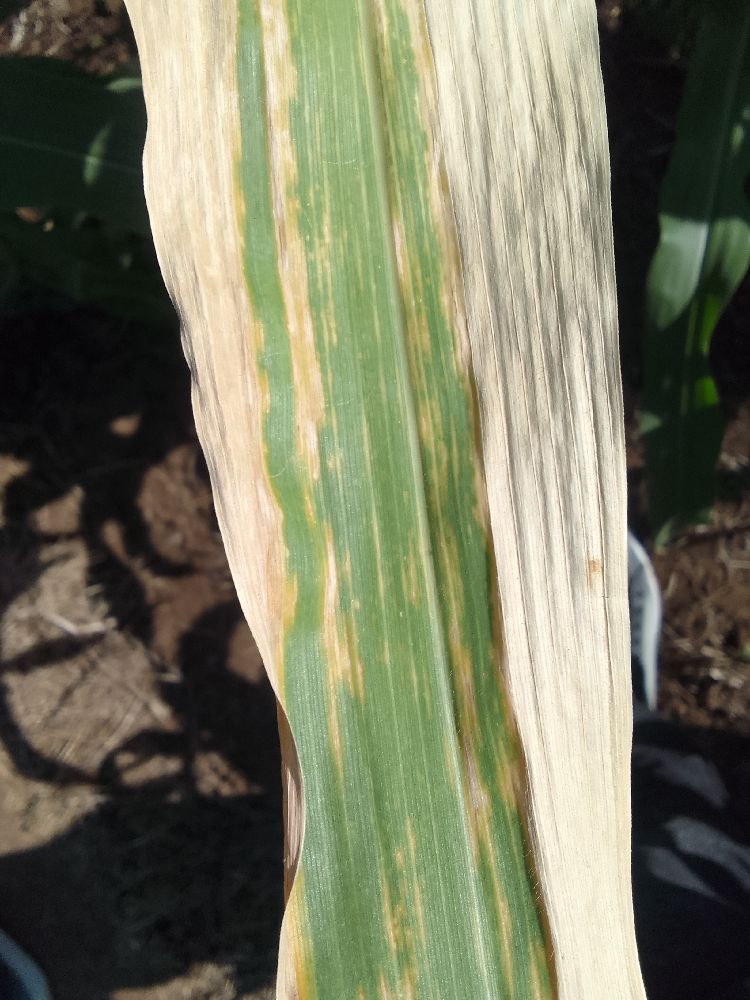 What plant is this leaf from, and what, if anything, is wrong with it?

maize, maize lethal necrosis
